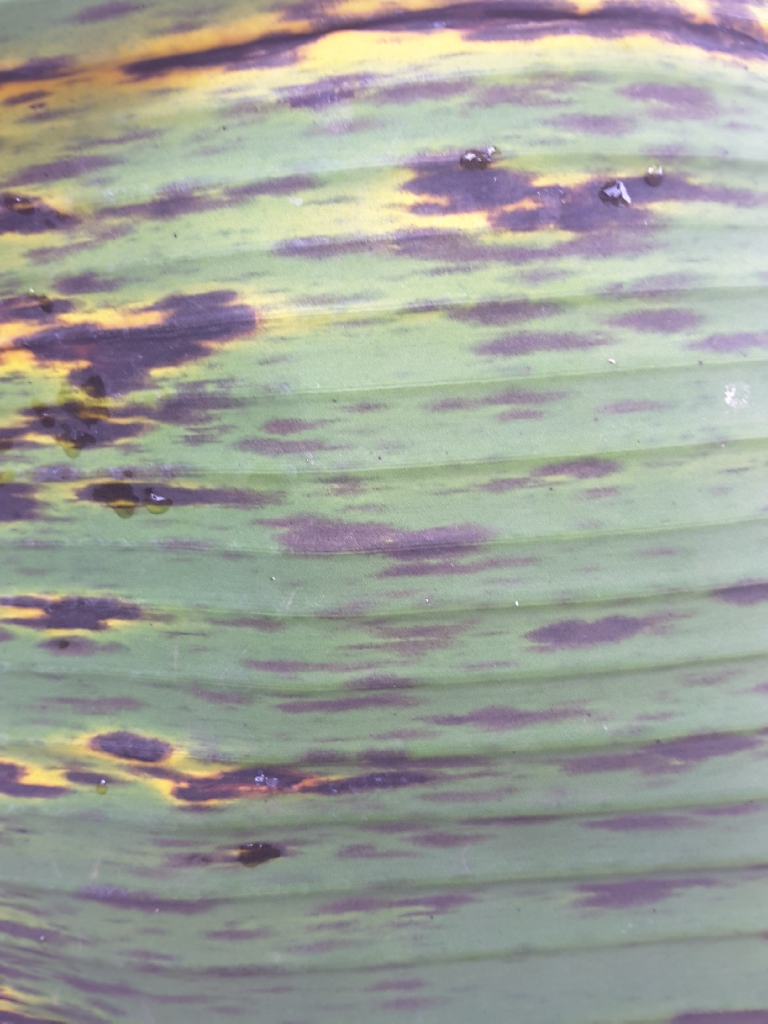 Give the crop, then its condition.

banana, black sigatoka
